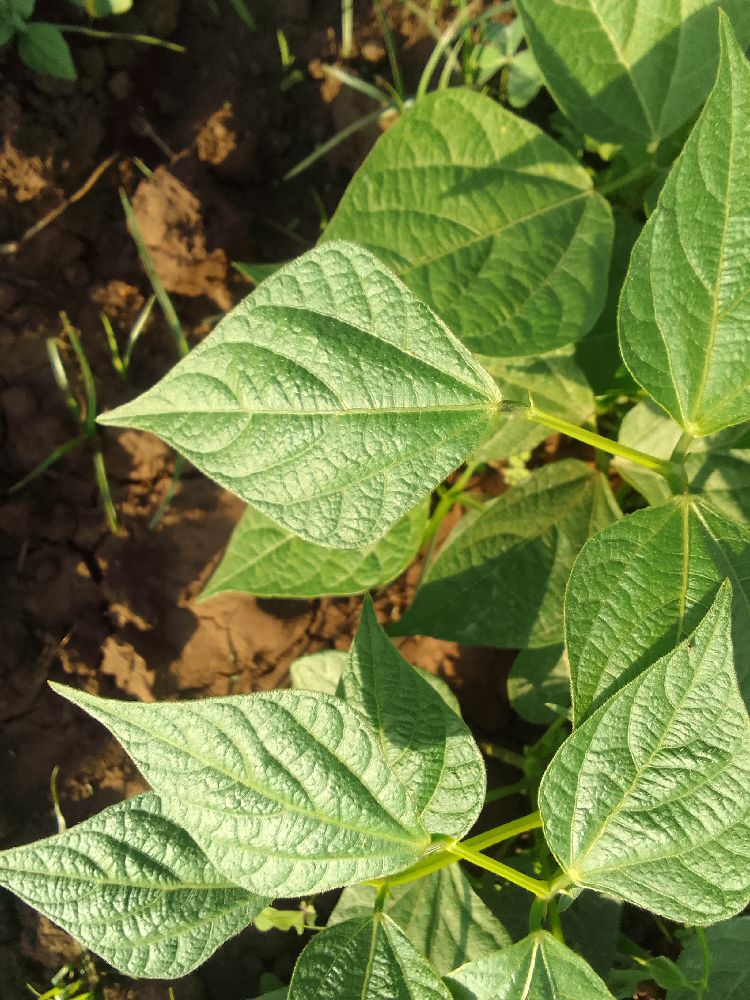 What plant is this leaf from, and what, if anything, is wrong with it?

common bean, healthy
